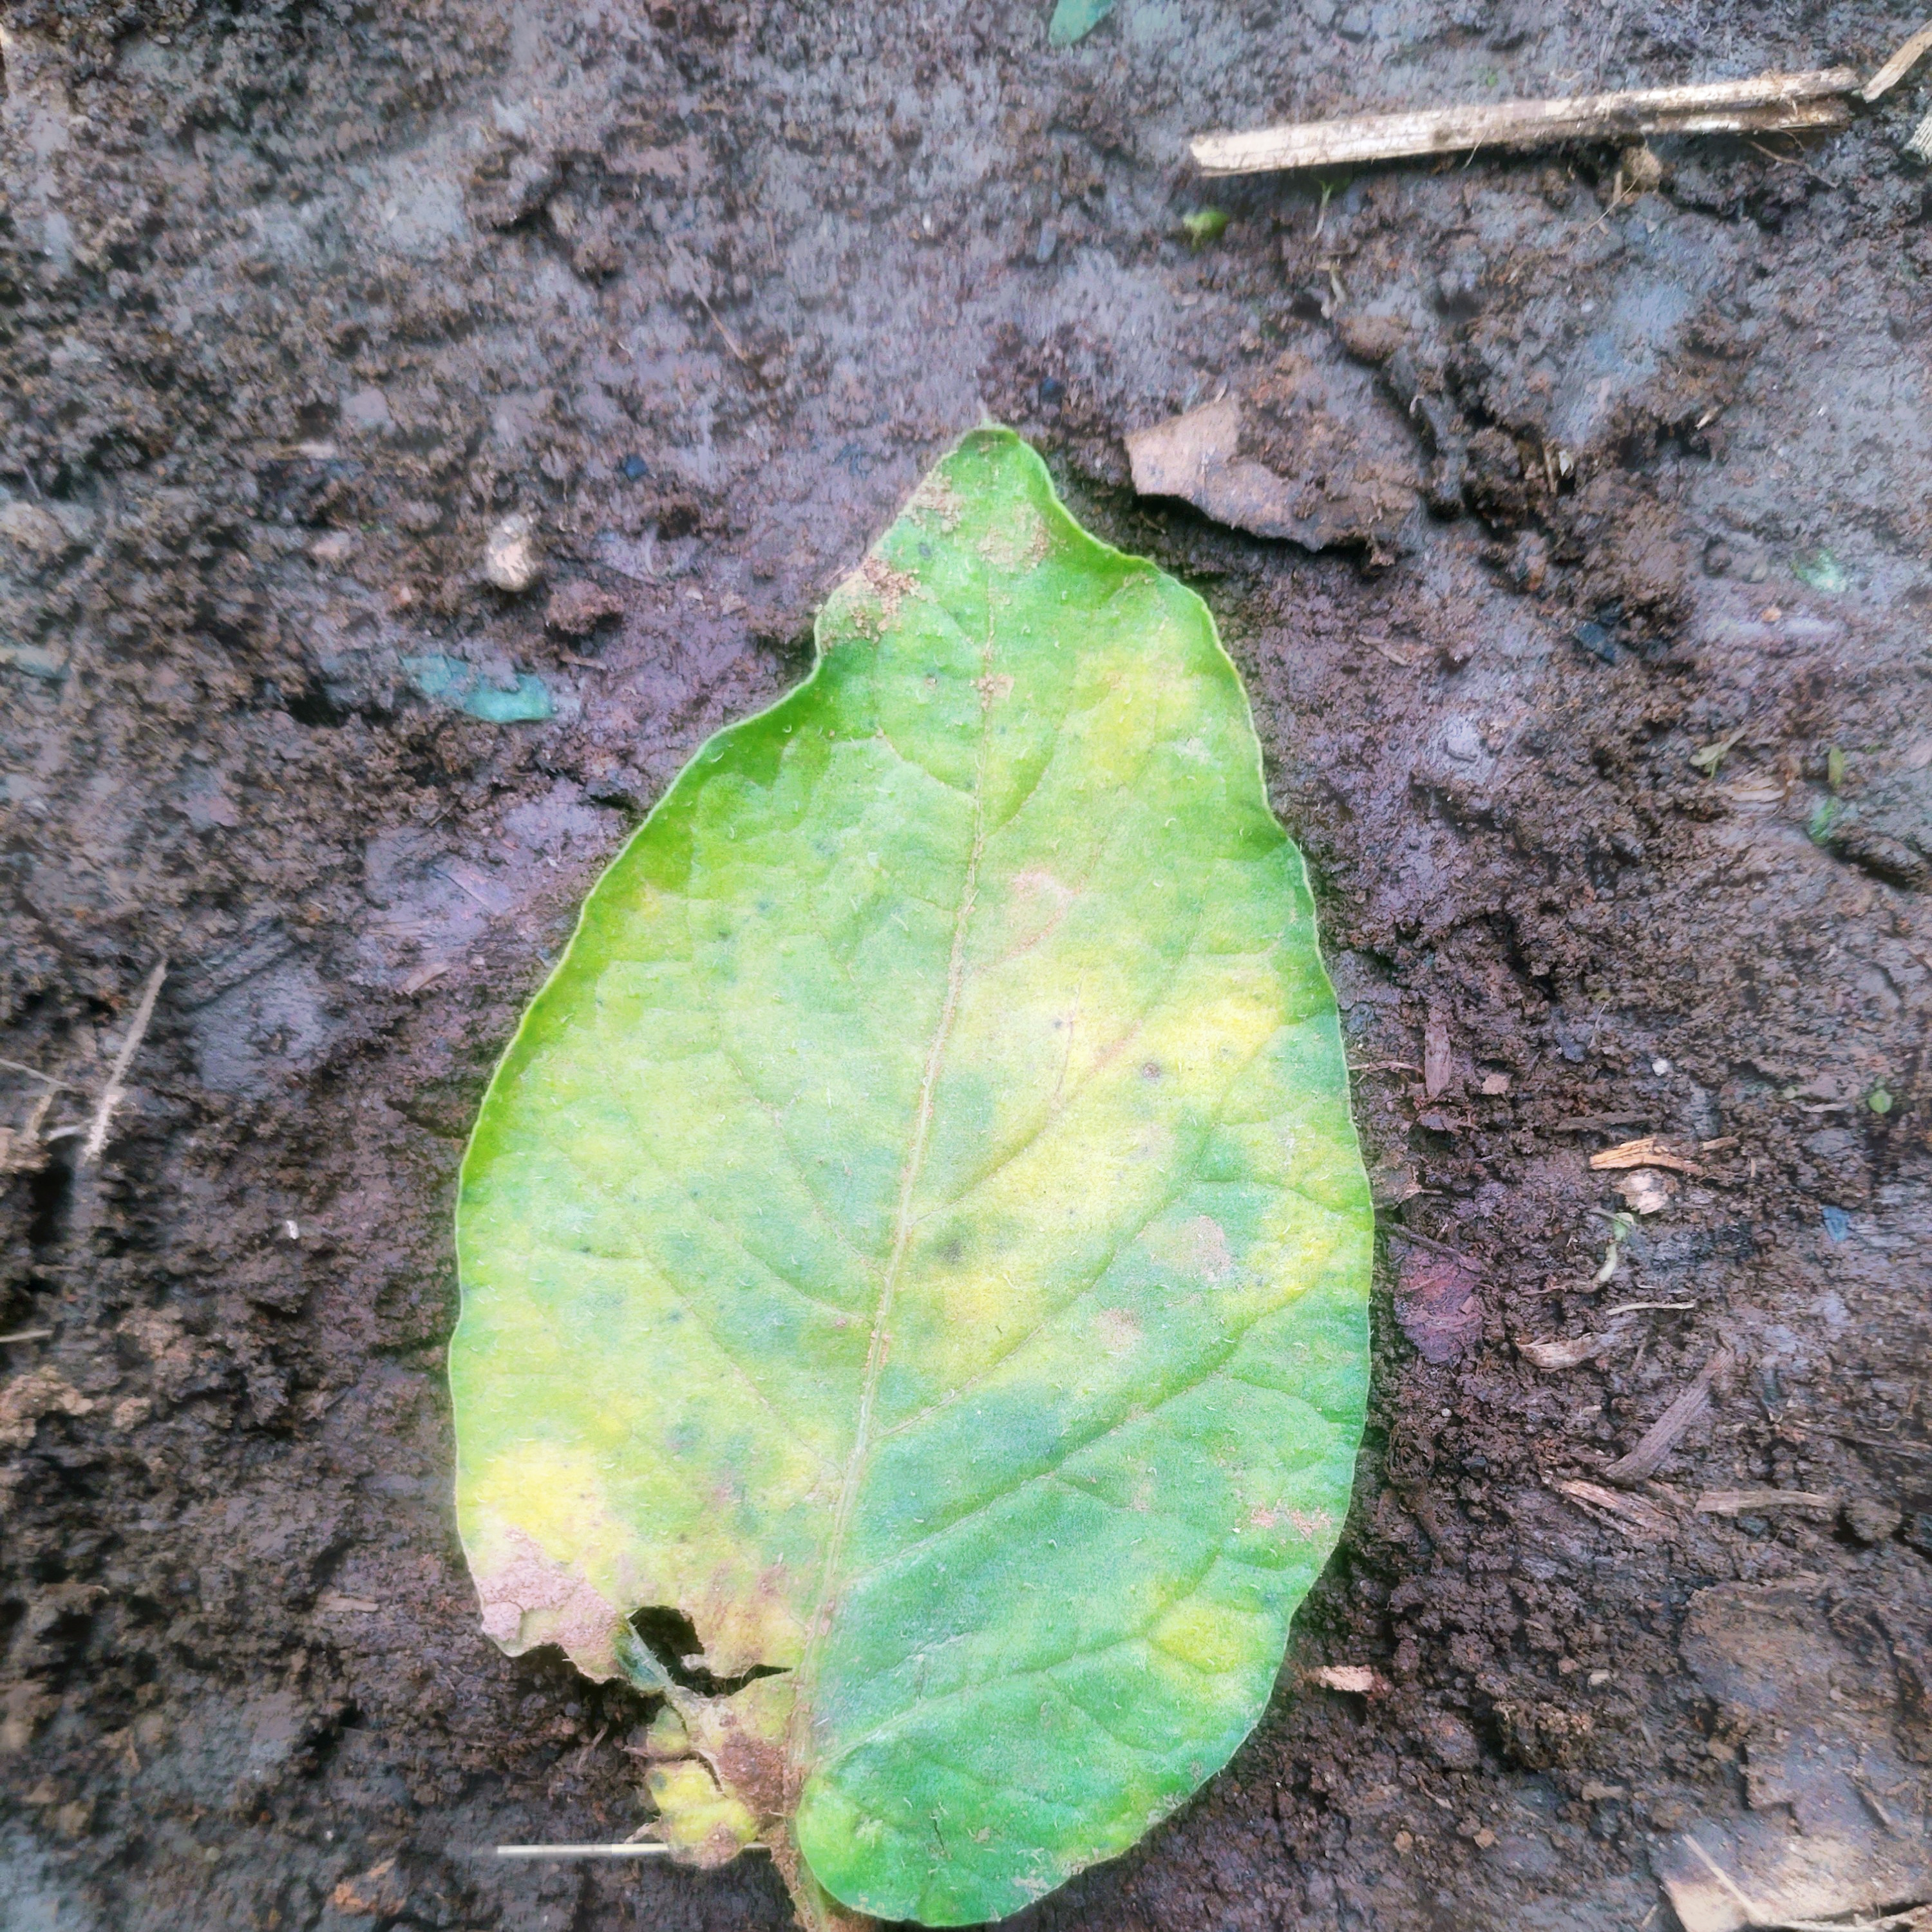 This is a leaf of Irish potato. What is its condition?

late blight
